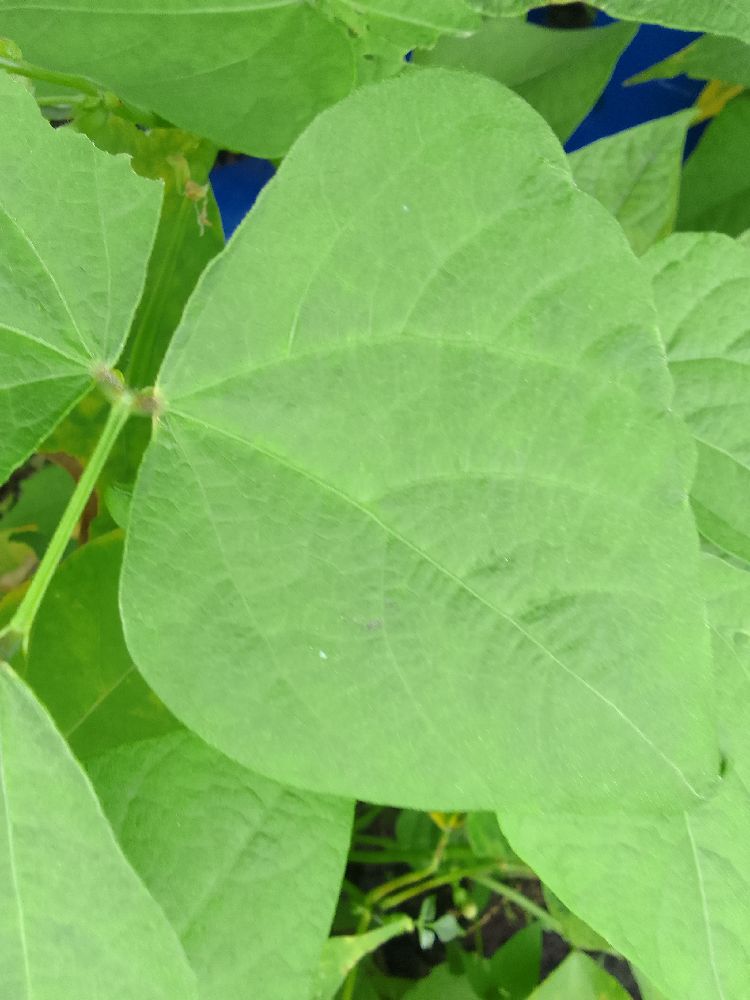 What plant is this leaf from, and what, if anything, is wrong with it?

common bean, healthy
